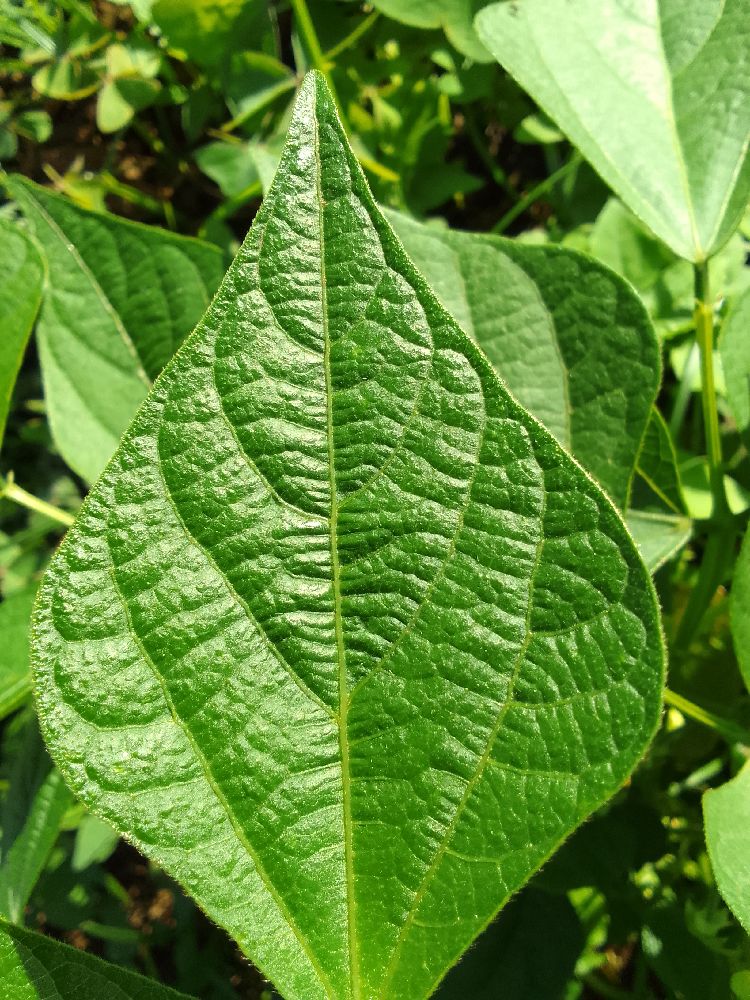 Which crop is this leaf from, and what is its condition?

common bean, healthy
